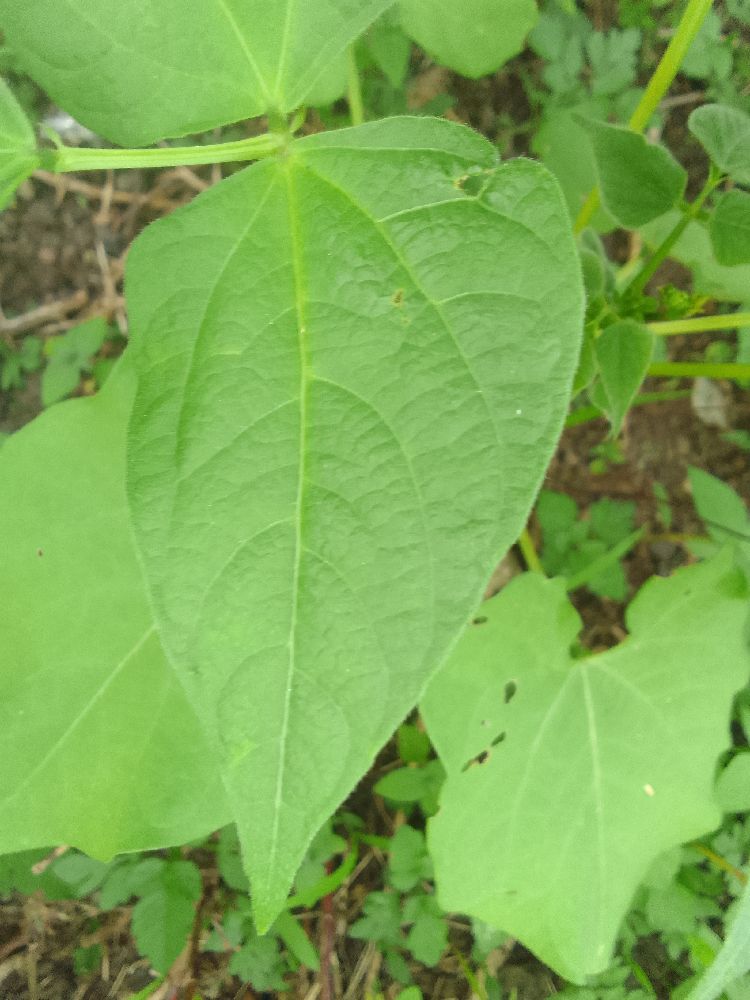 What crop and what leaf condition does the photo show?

common bean, healthy
